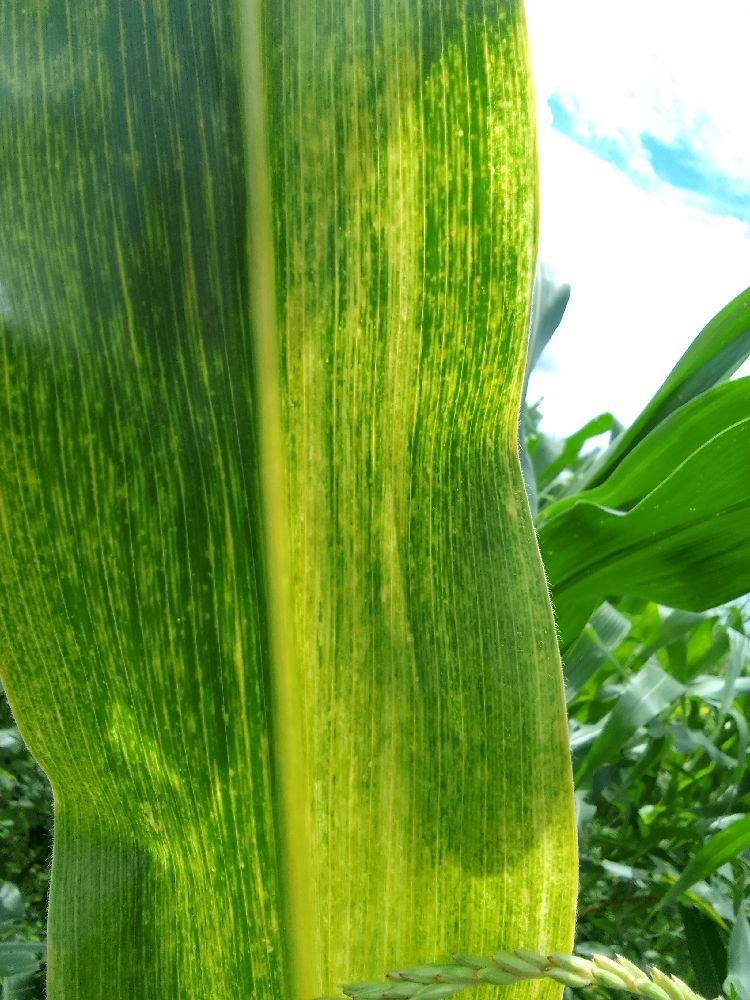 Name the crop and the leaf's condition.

maize, maize lethal necrosis
